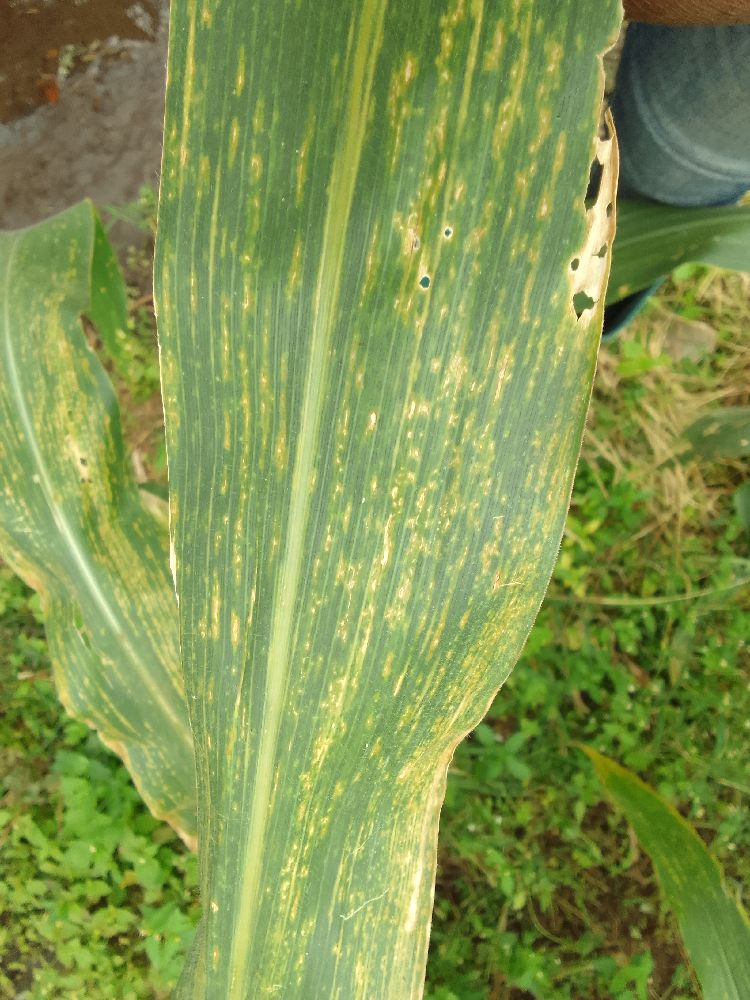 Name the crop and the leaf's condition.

maize, maize lethal necrosis
